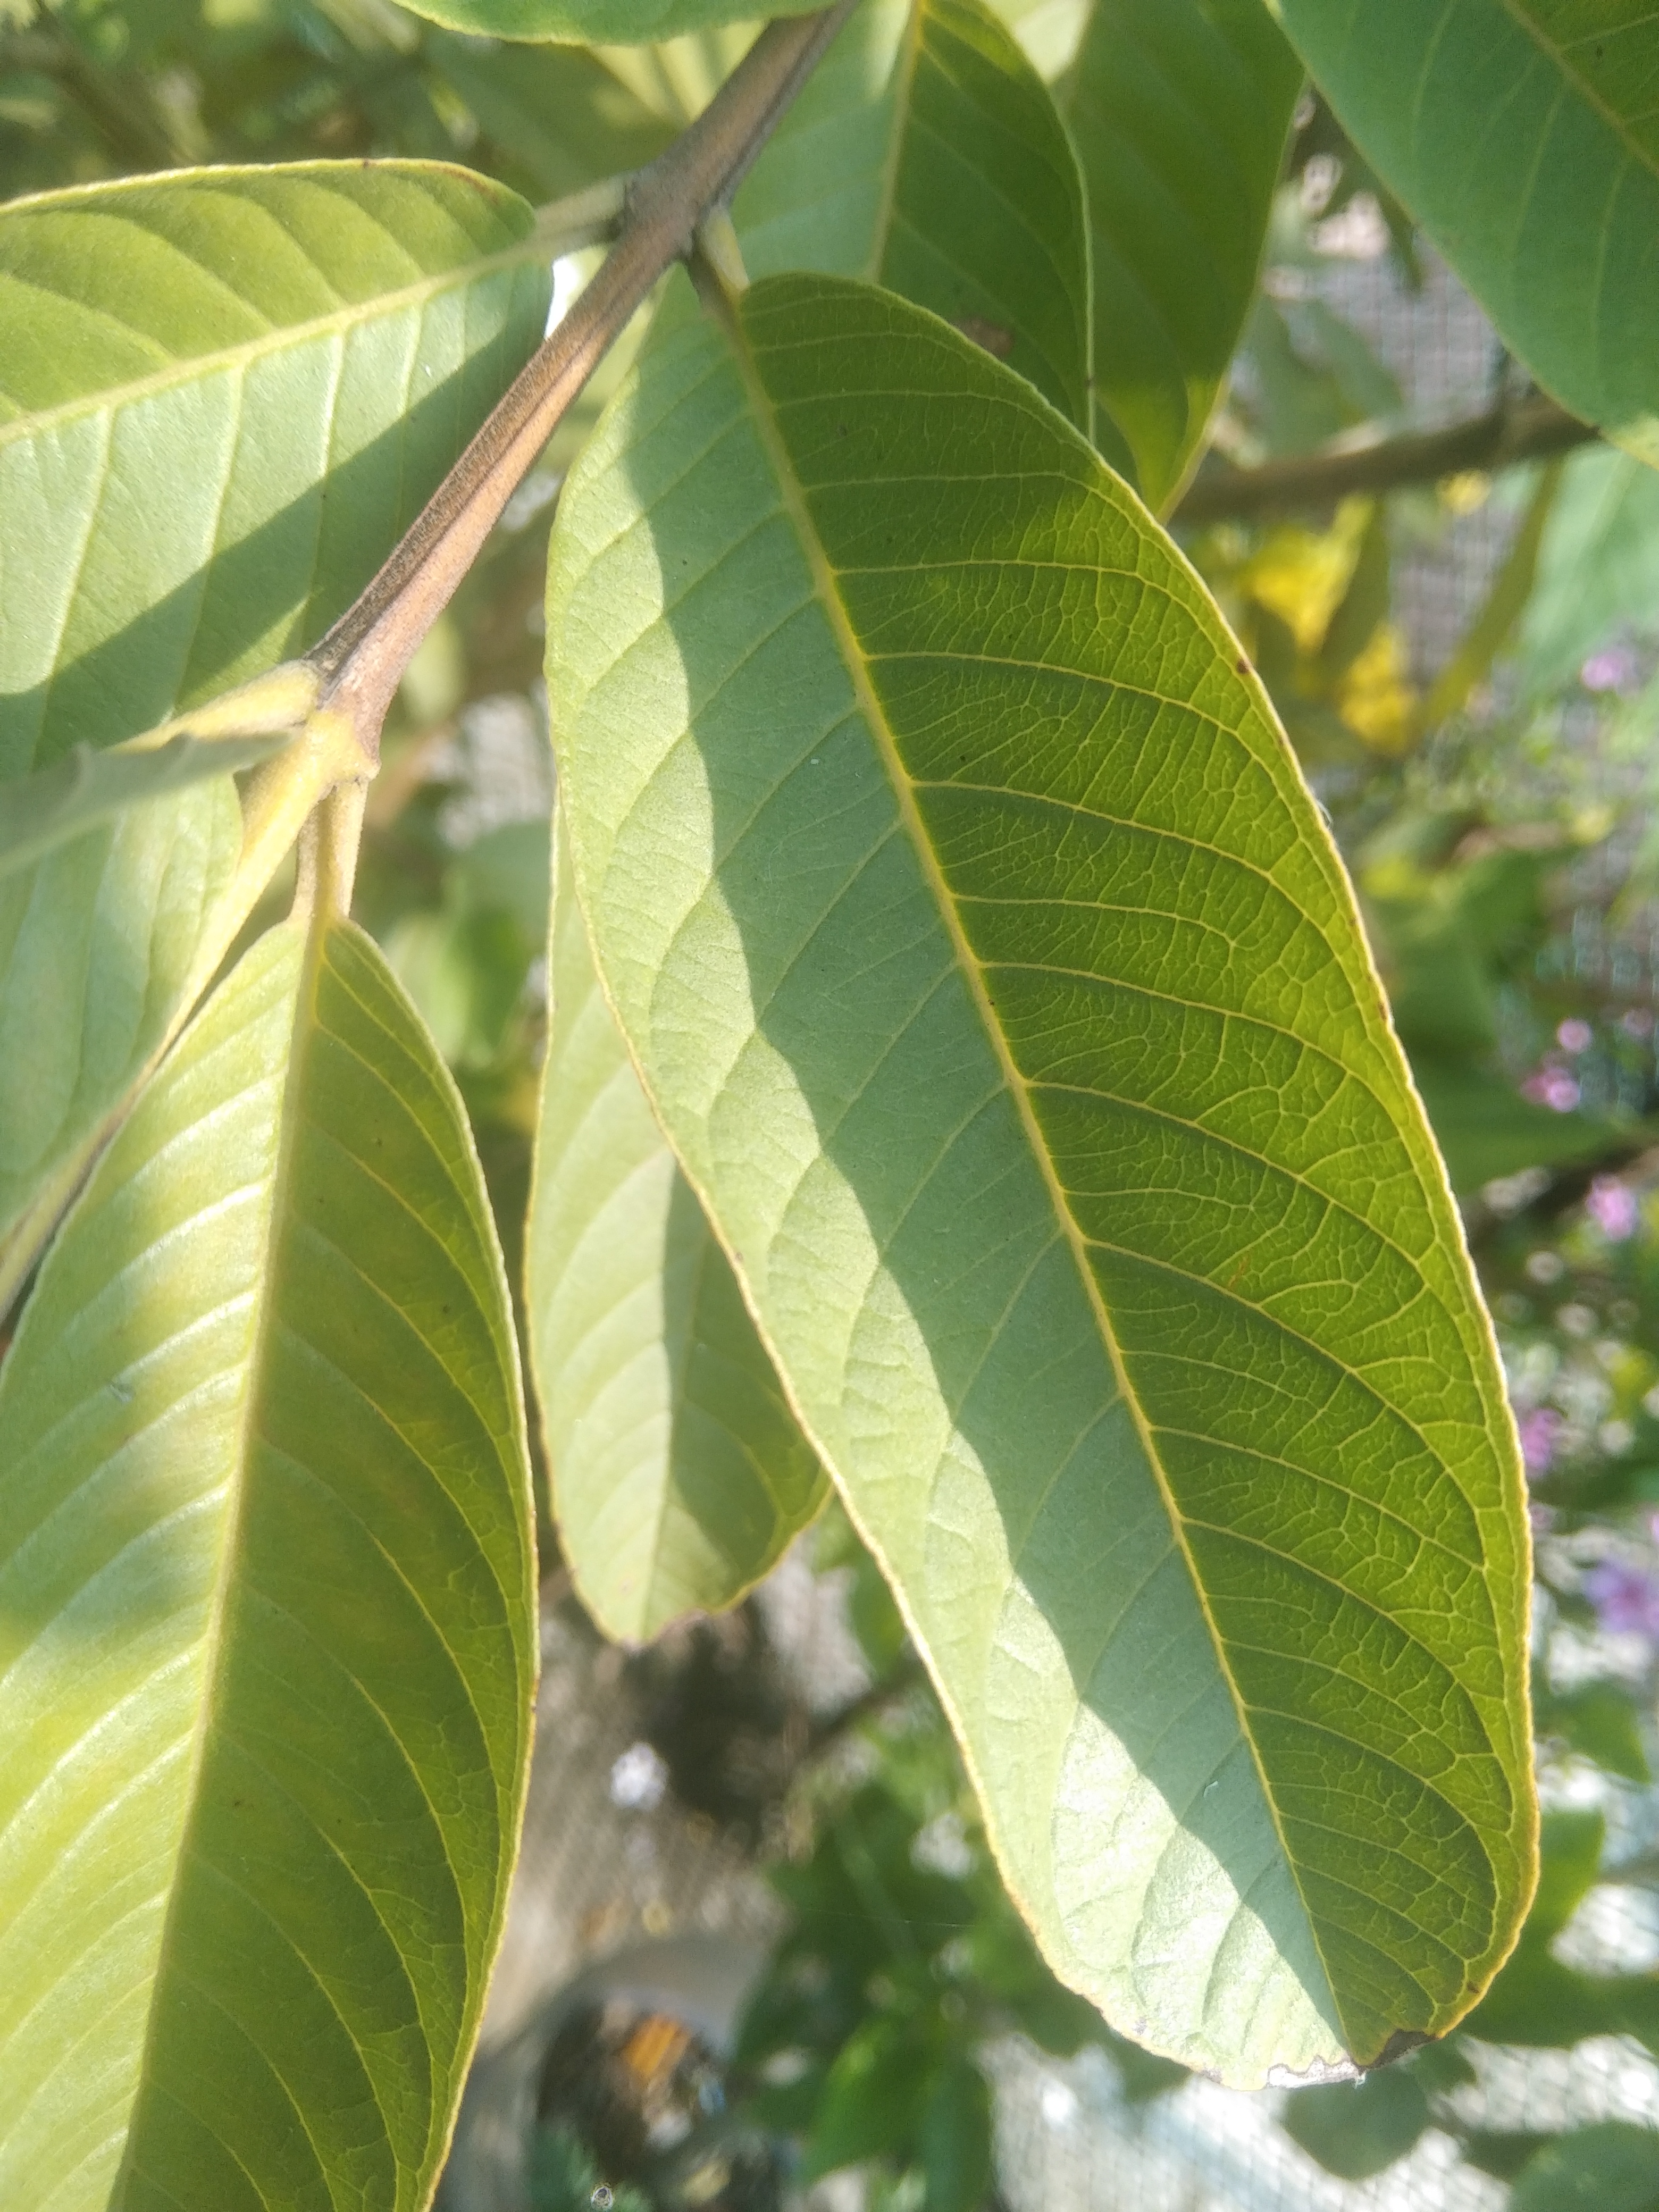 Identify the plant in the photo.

guava
